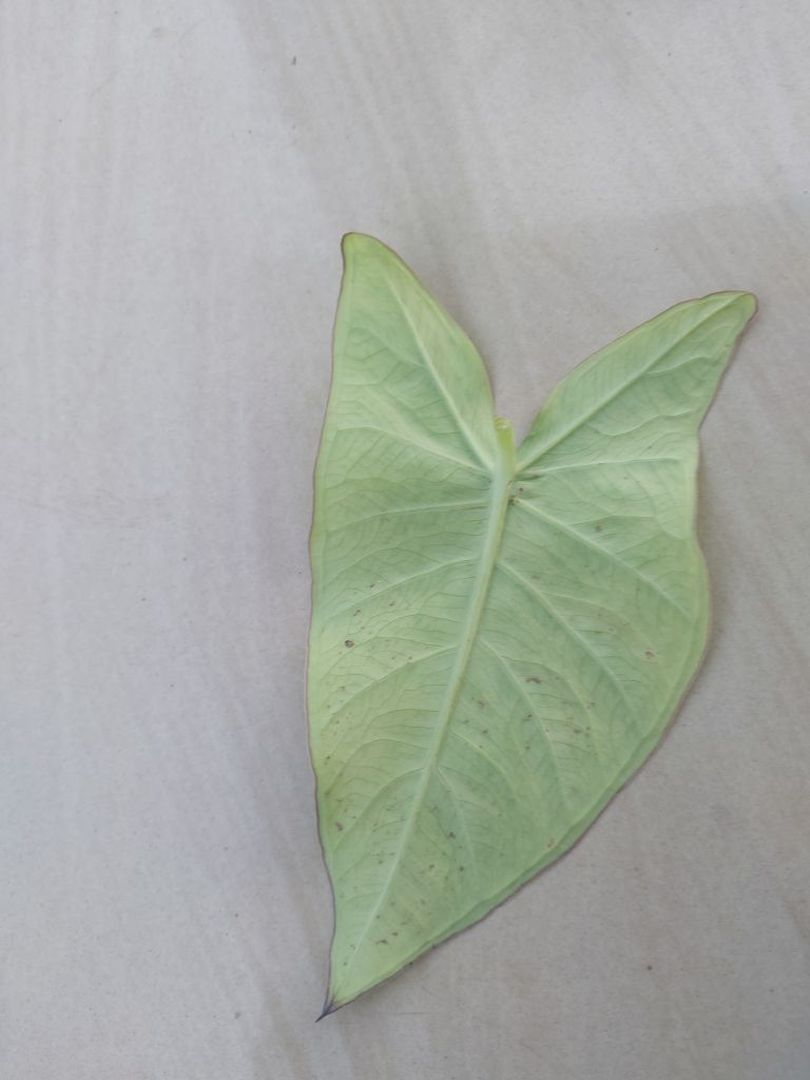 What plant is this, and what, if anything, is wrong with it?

taro, mosaic
